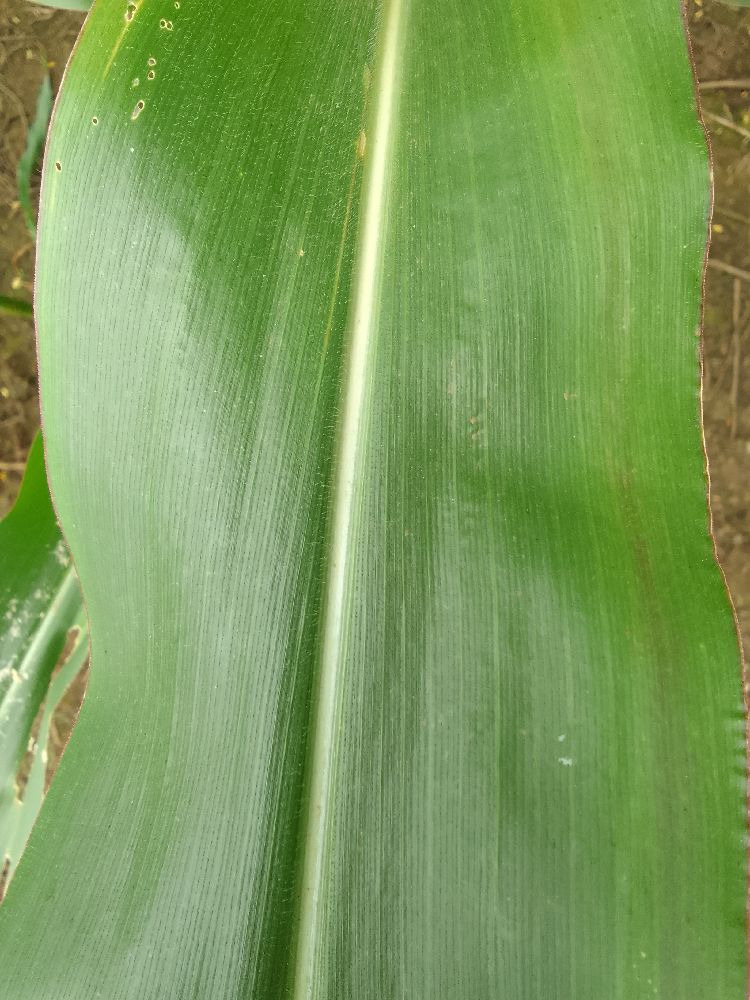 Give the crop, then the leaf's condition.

maize, healthy
